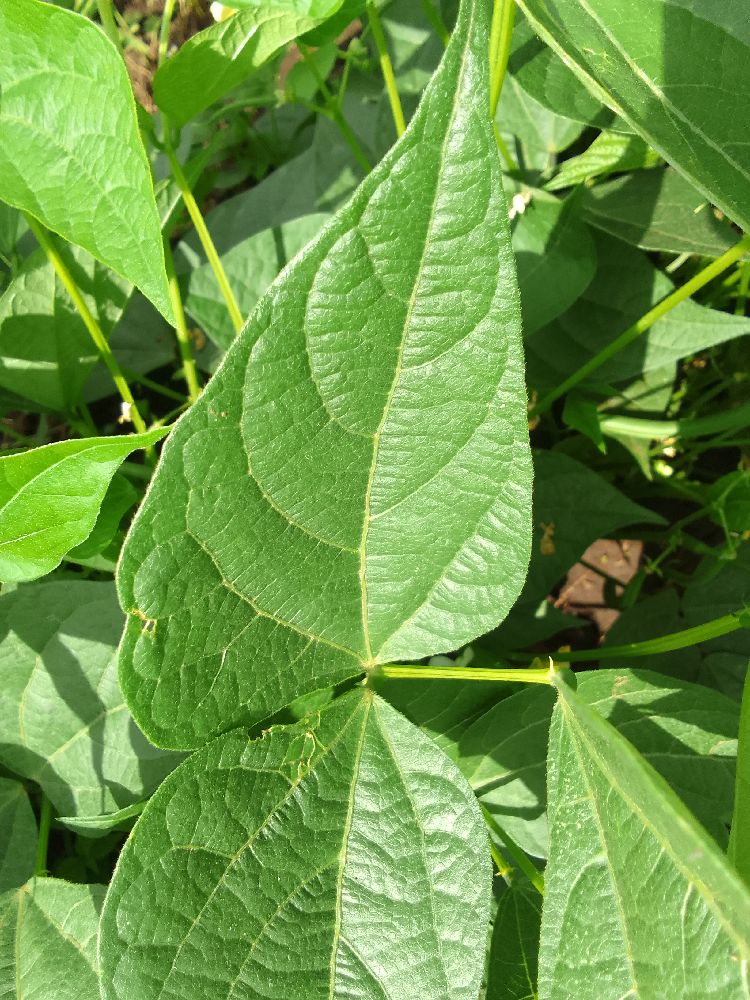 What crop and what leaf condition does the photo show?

common bean, healthy
